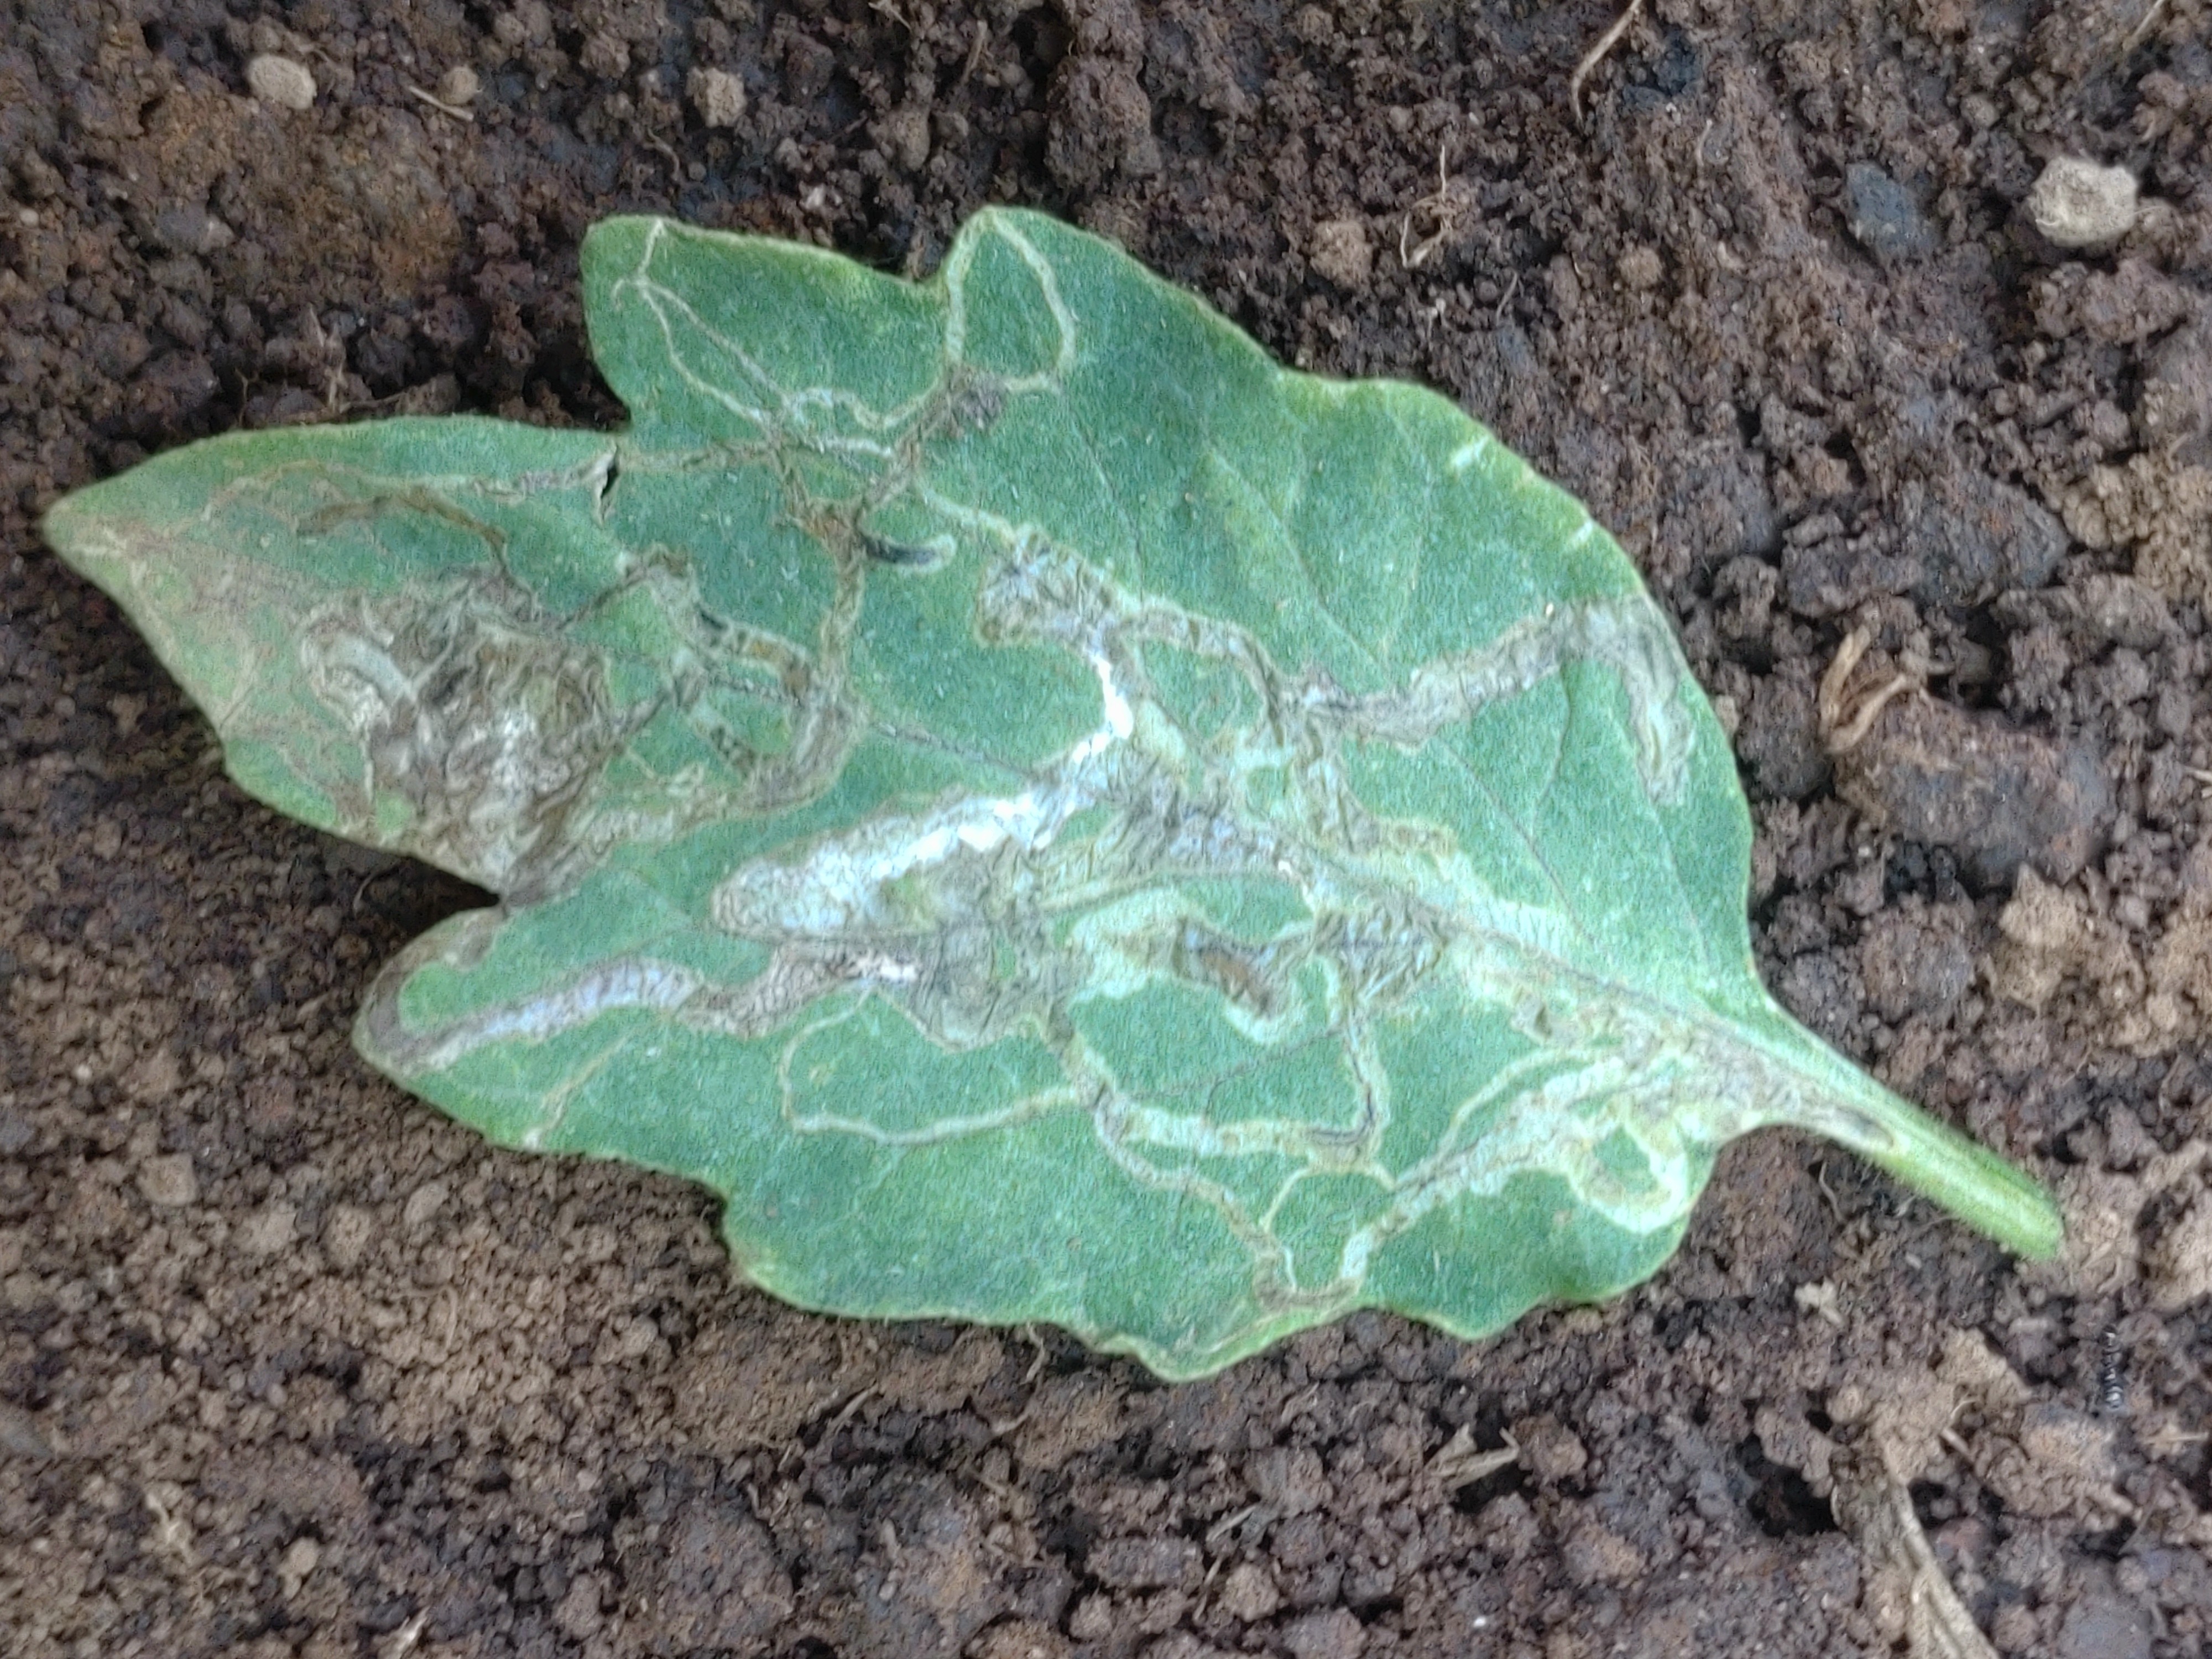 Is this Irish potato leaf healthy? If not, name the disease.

late blight
